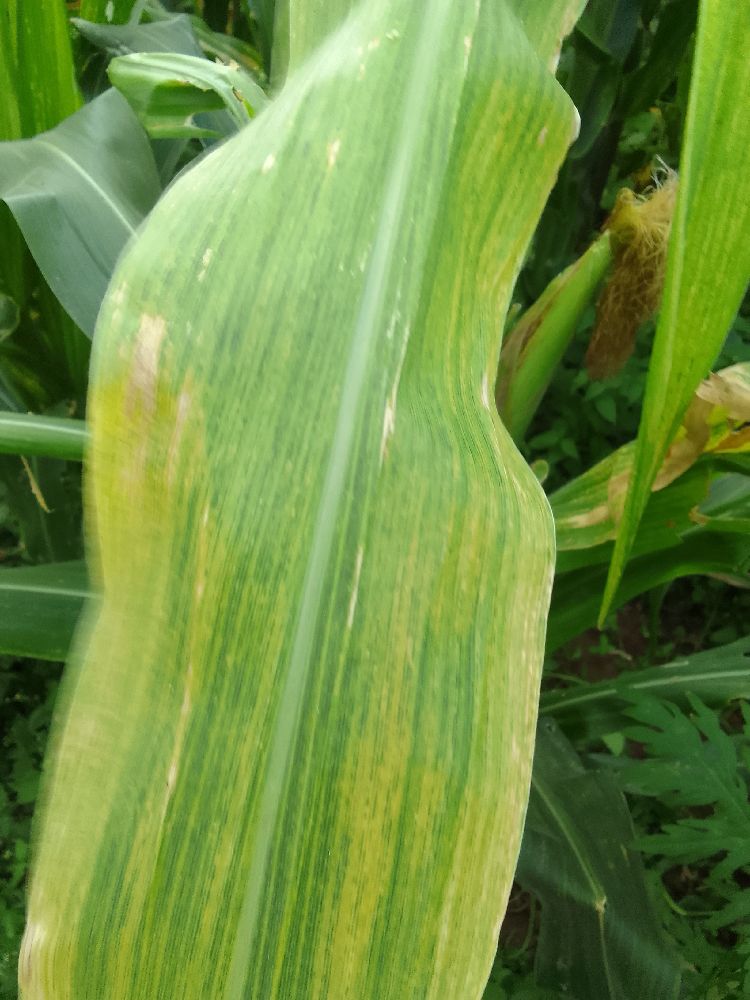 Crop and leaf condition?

maize, maize lethal necrosis
